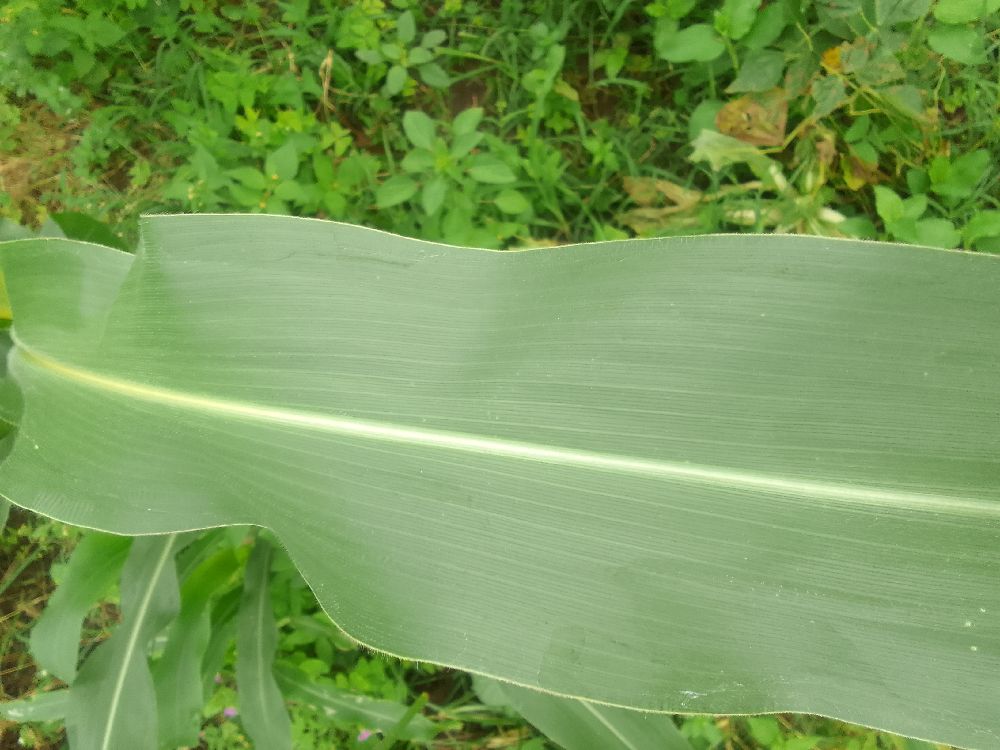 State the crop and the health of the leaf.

maize, healthy
